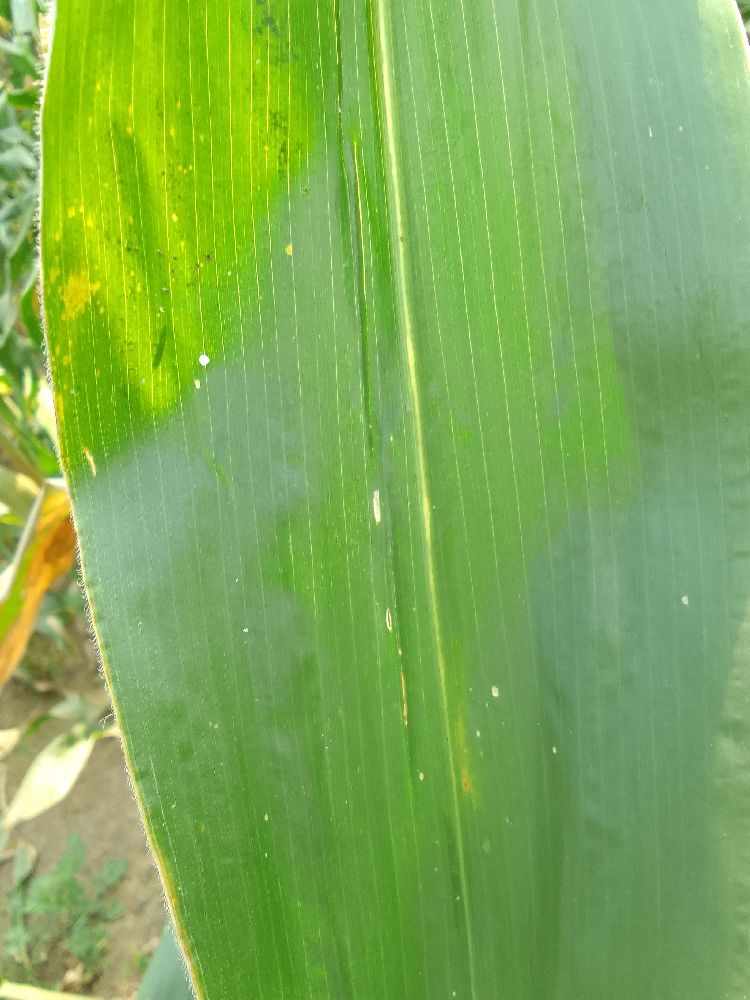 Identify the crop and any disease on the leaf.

maize, healthy
